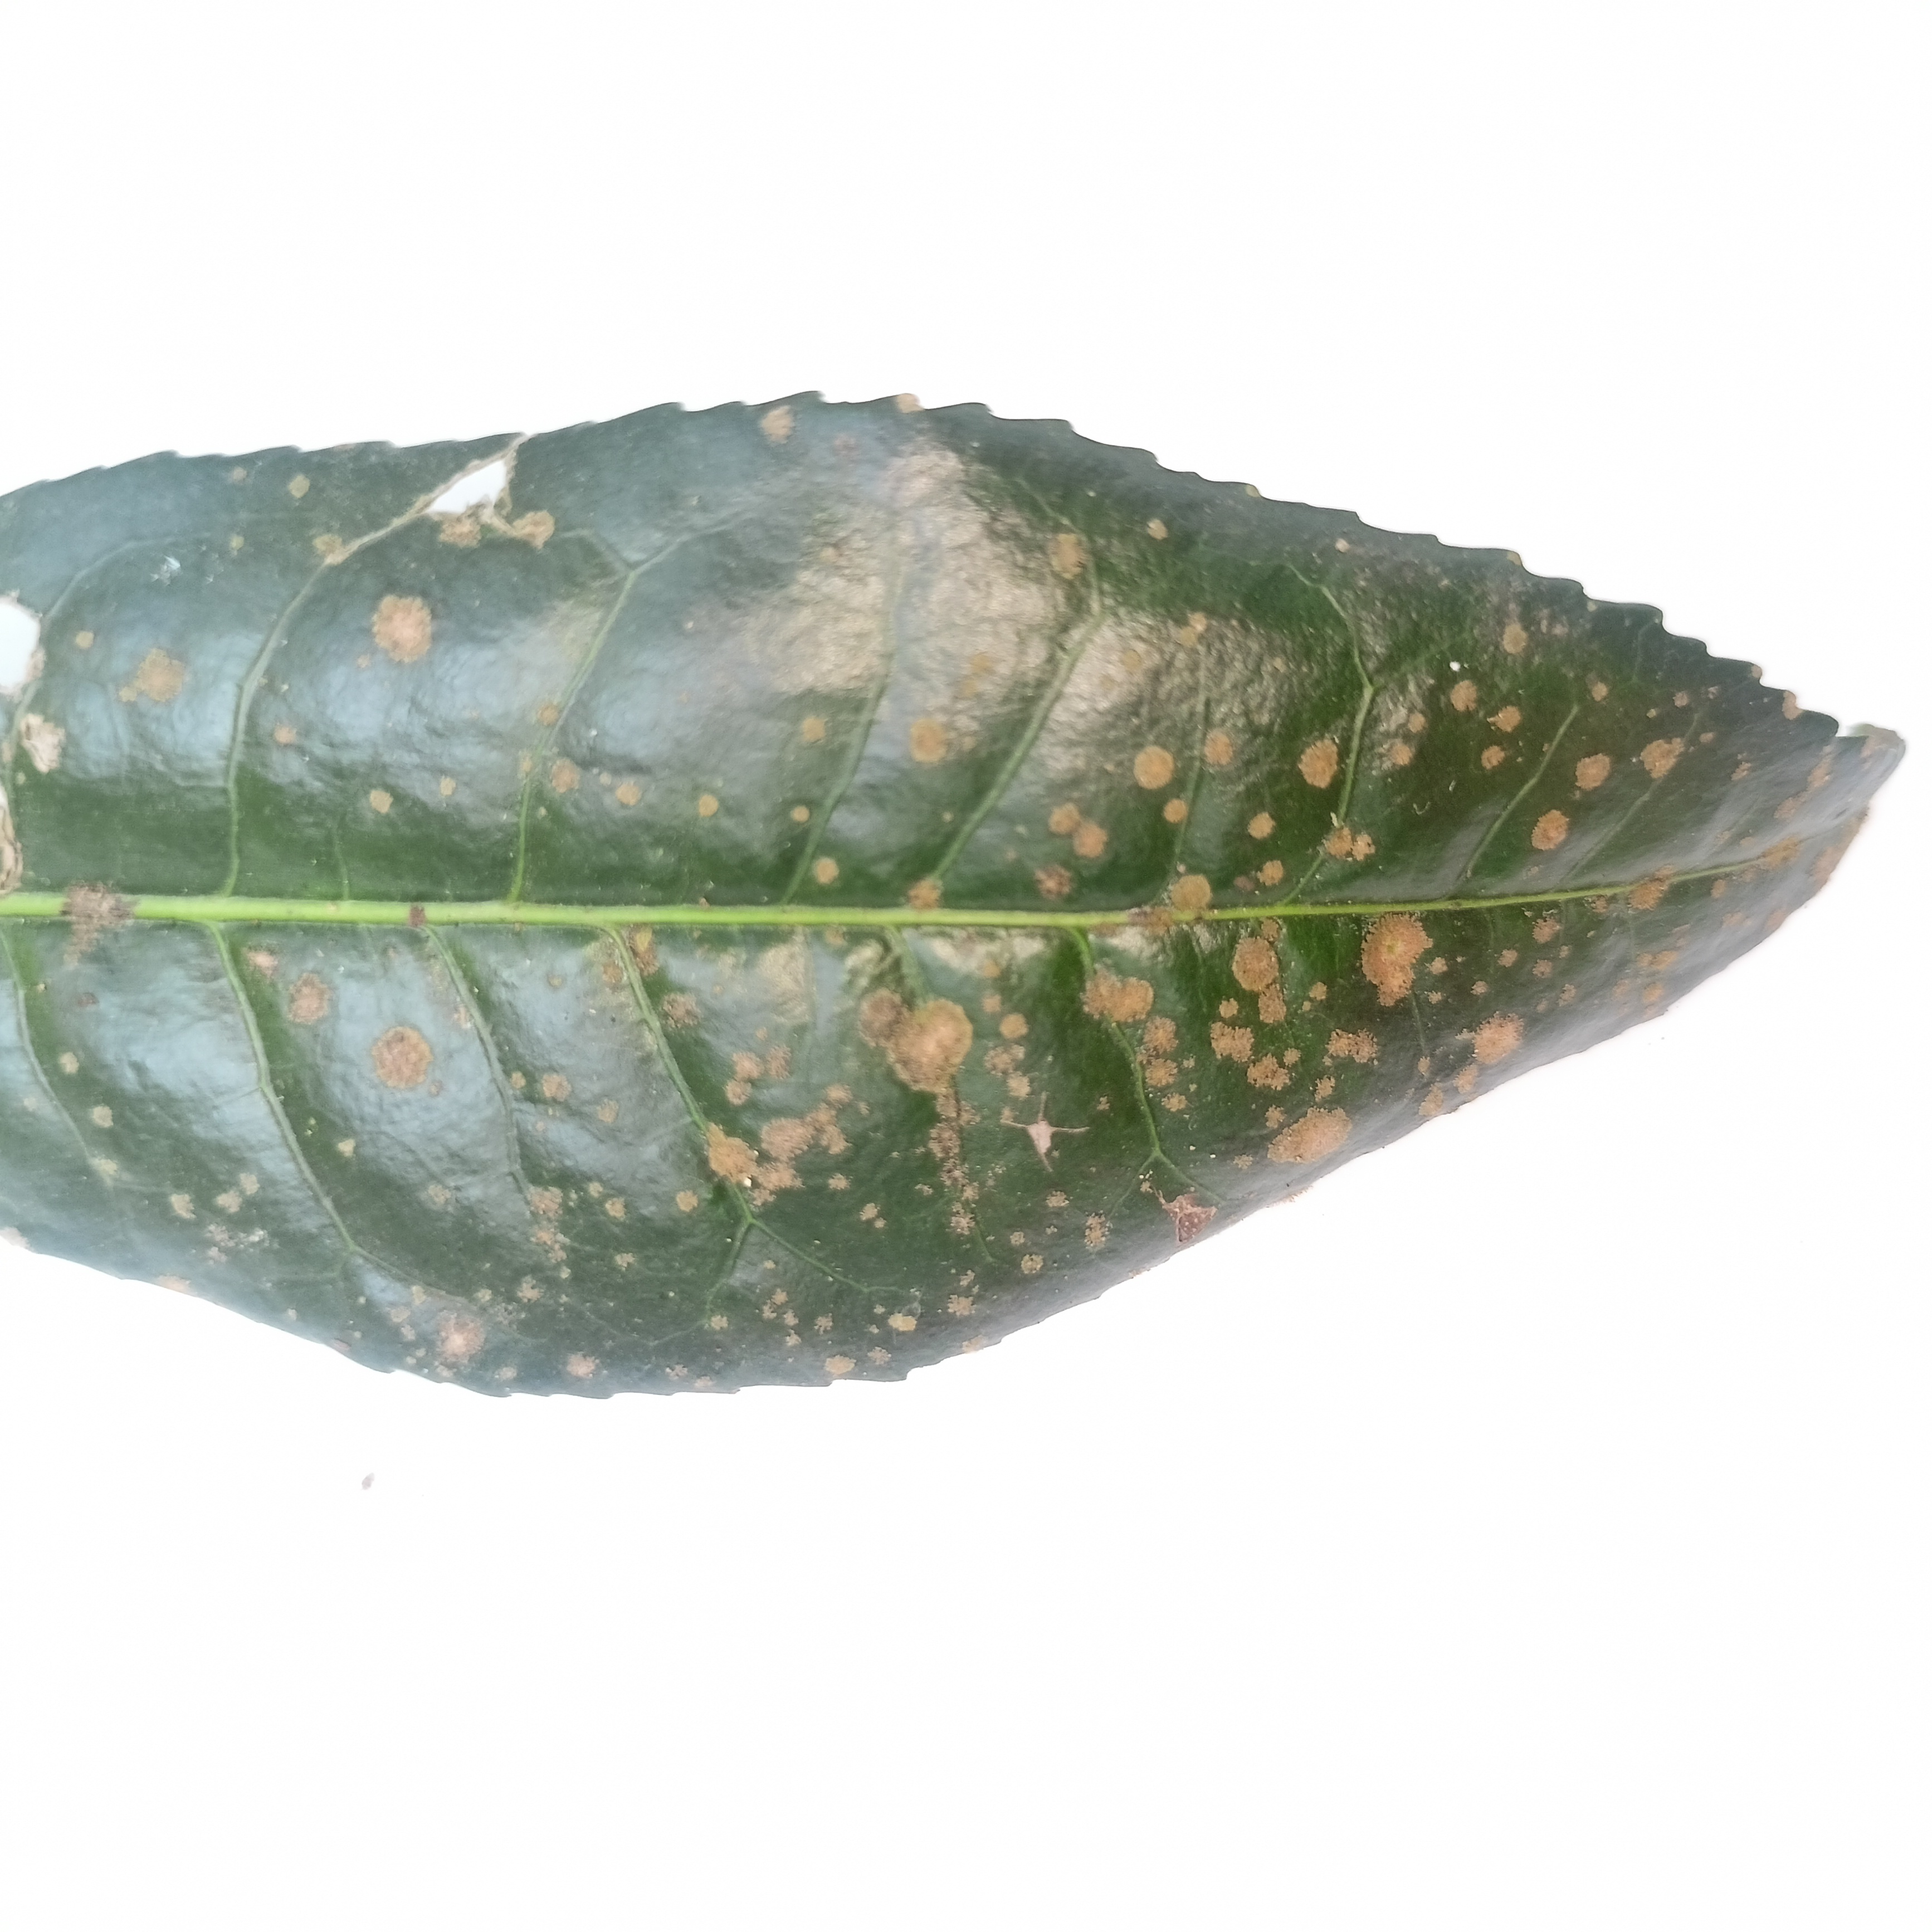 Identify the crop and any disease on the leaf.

tea, algal leaf
